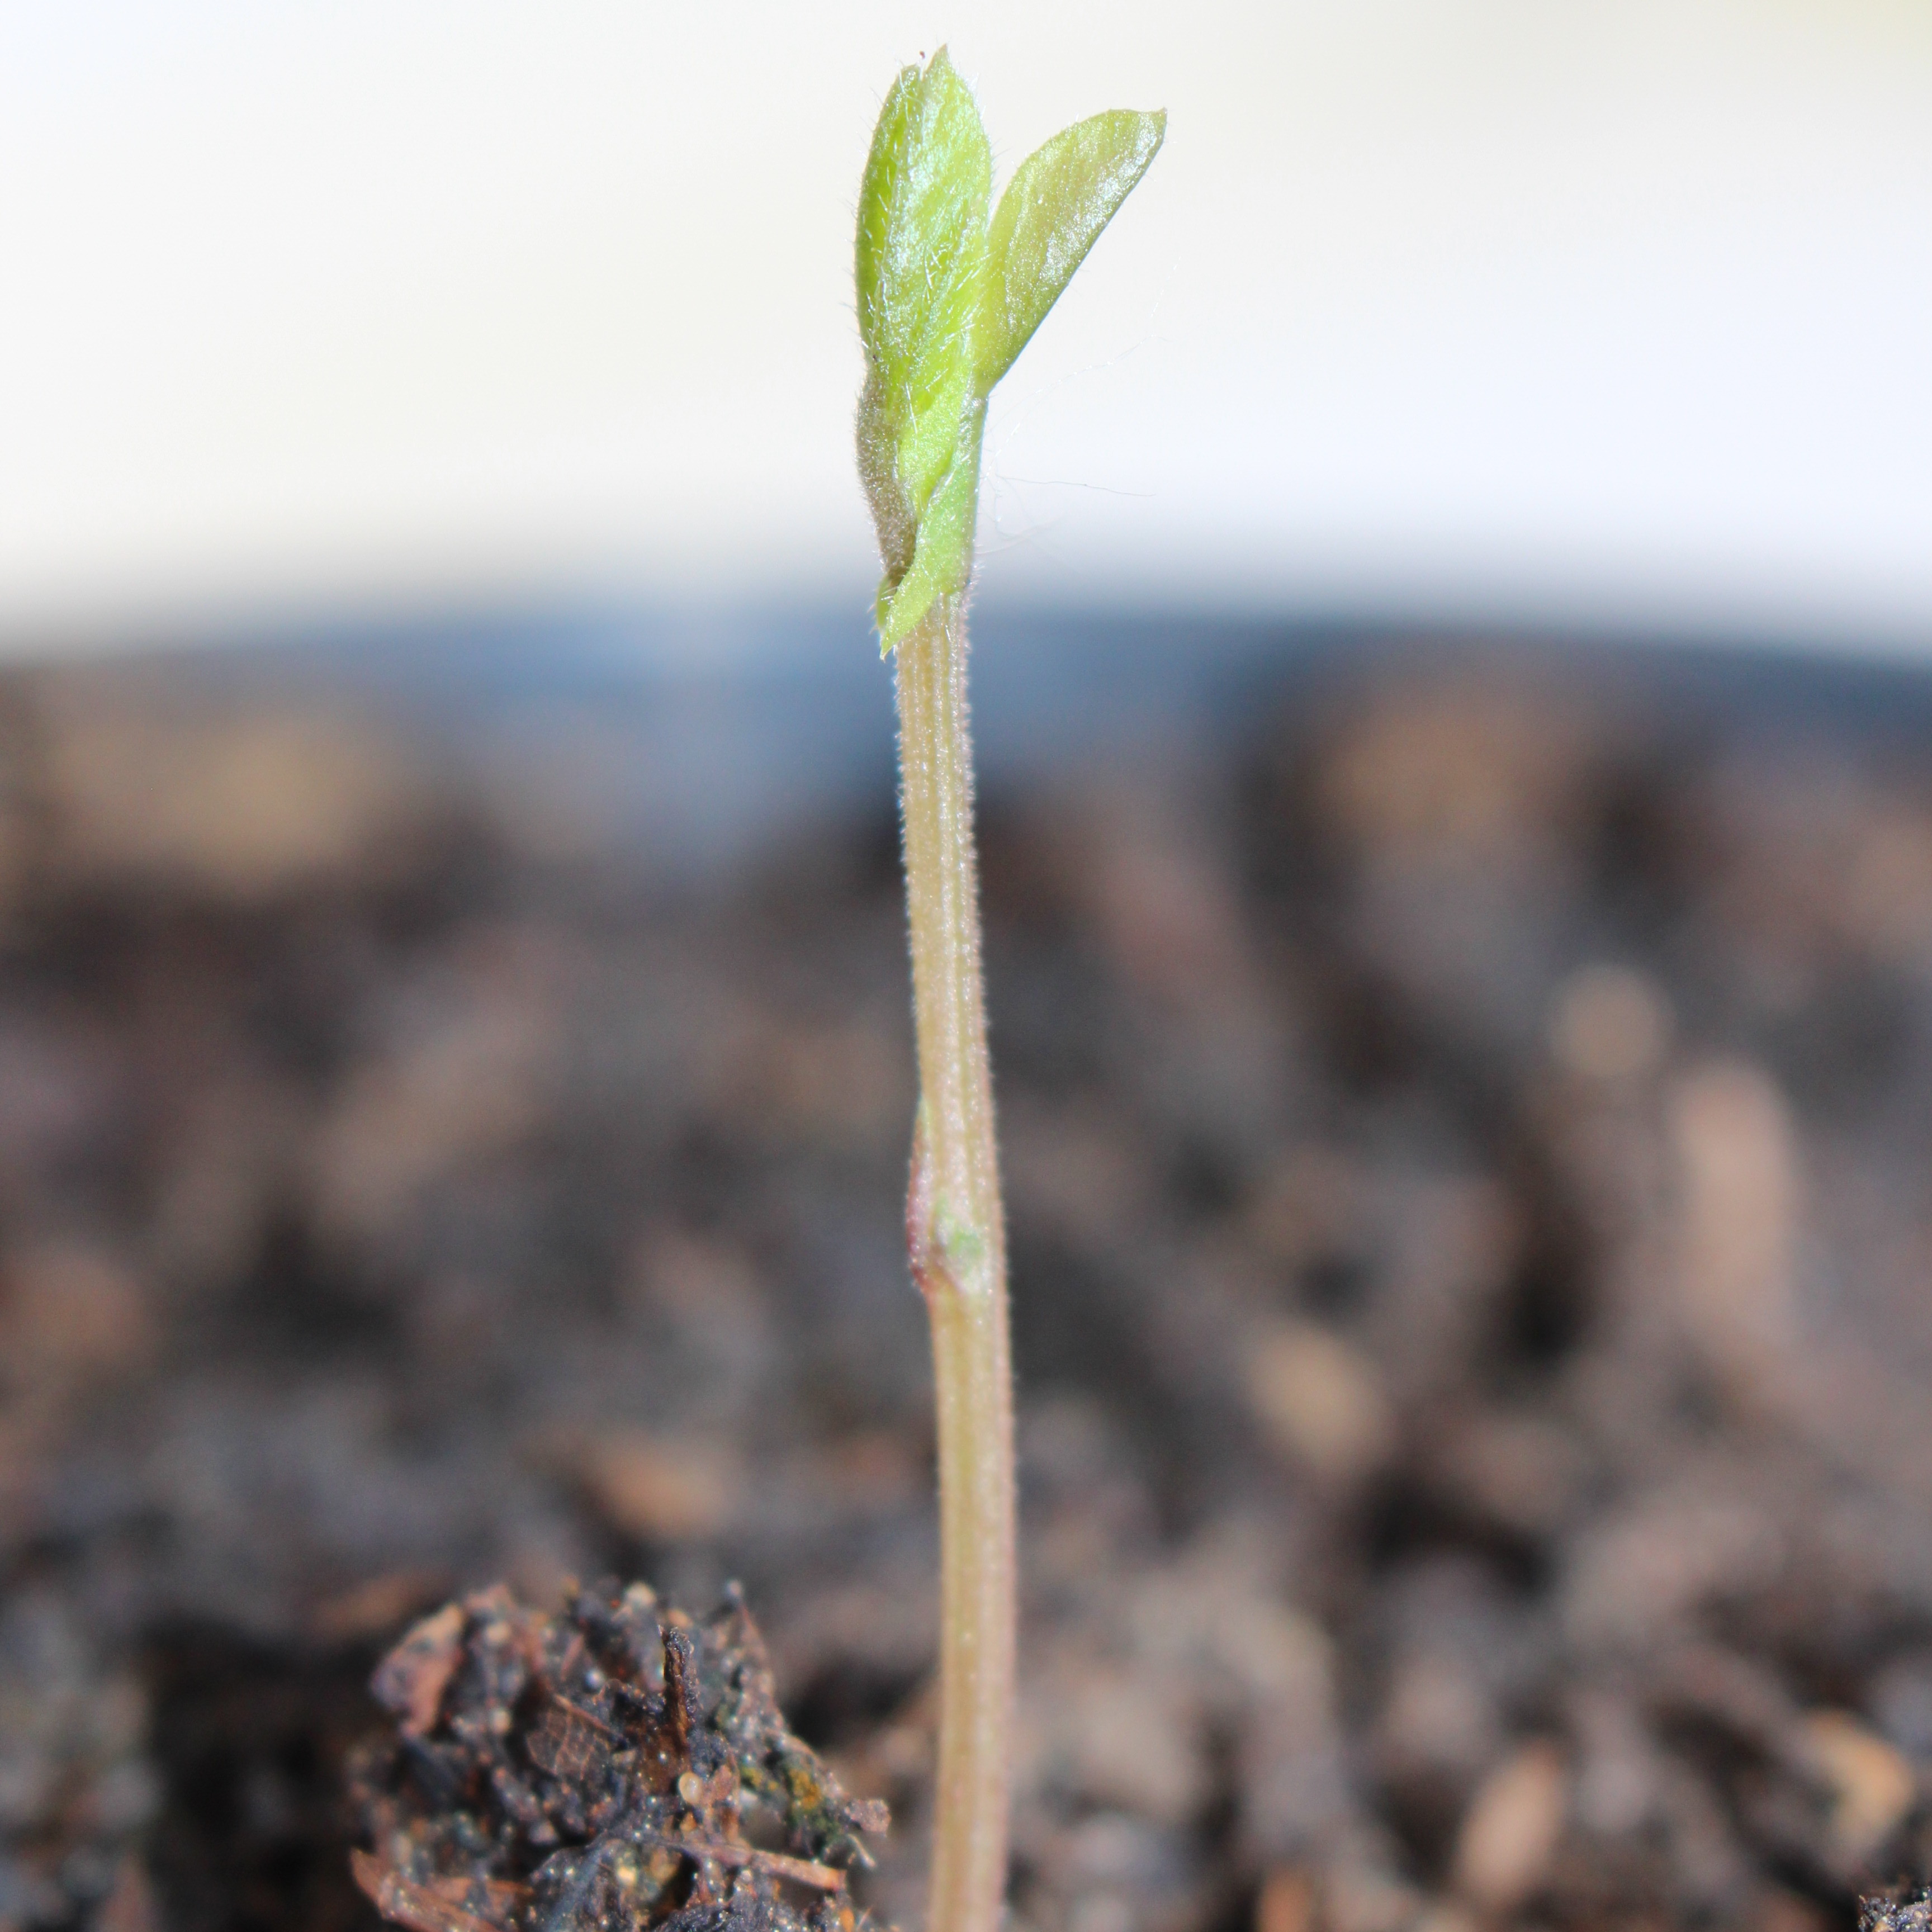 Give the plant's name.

Vicia sativa
